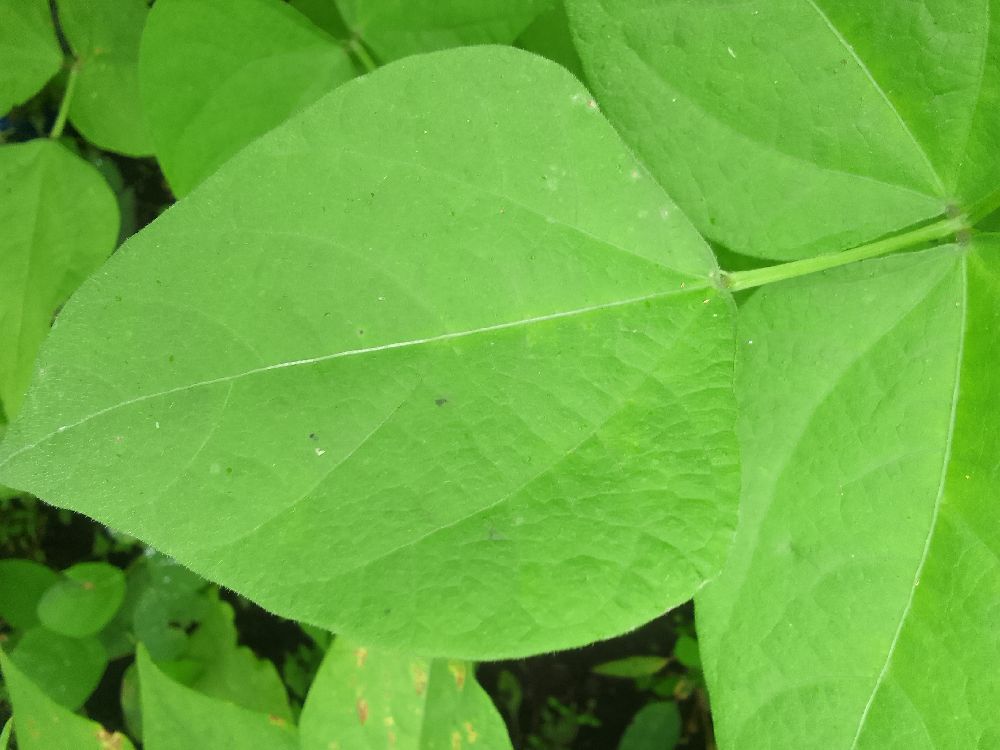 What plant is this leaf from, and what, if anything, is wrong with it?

common bean, healthy
